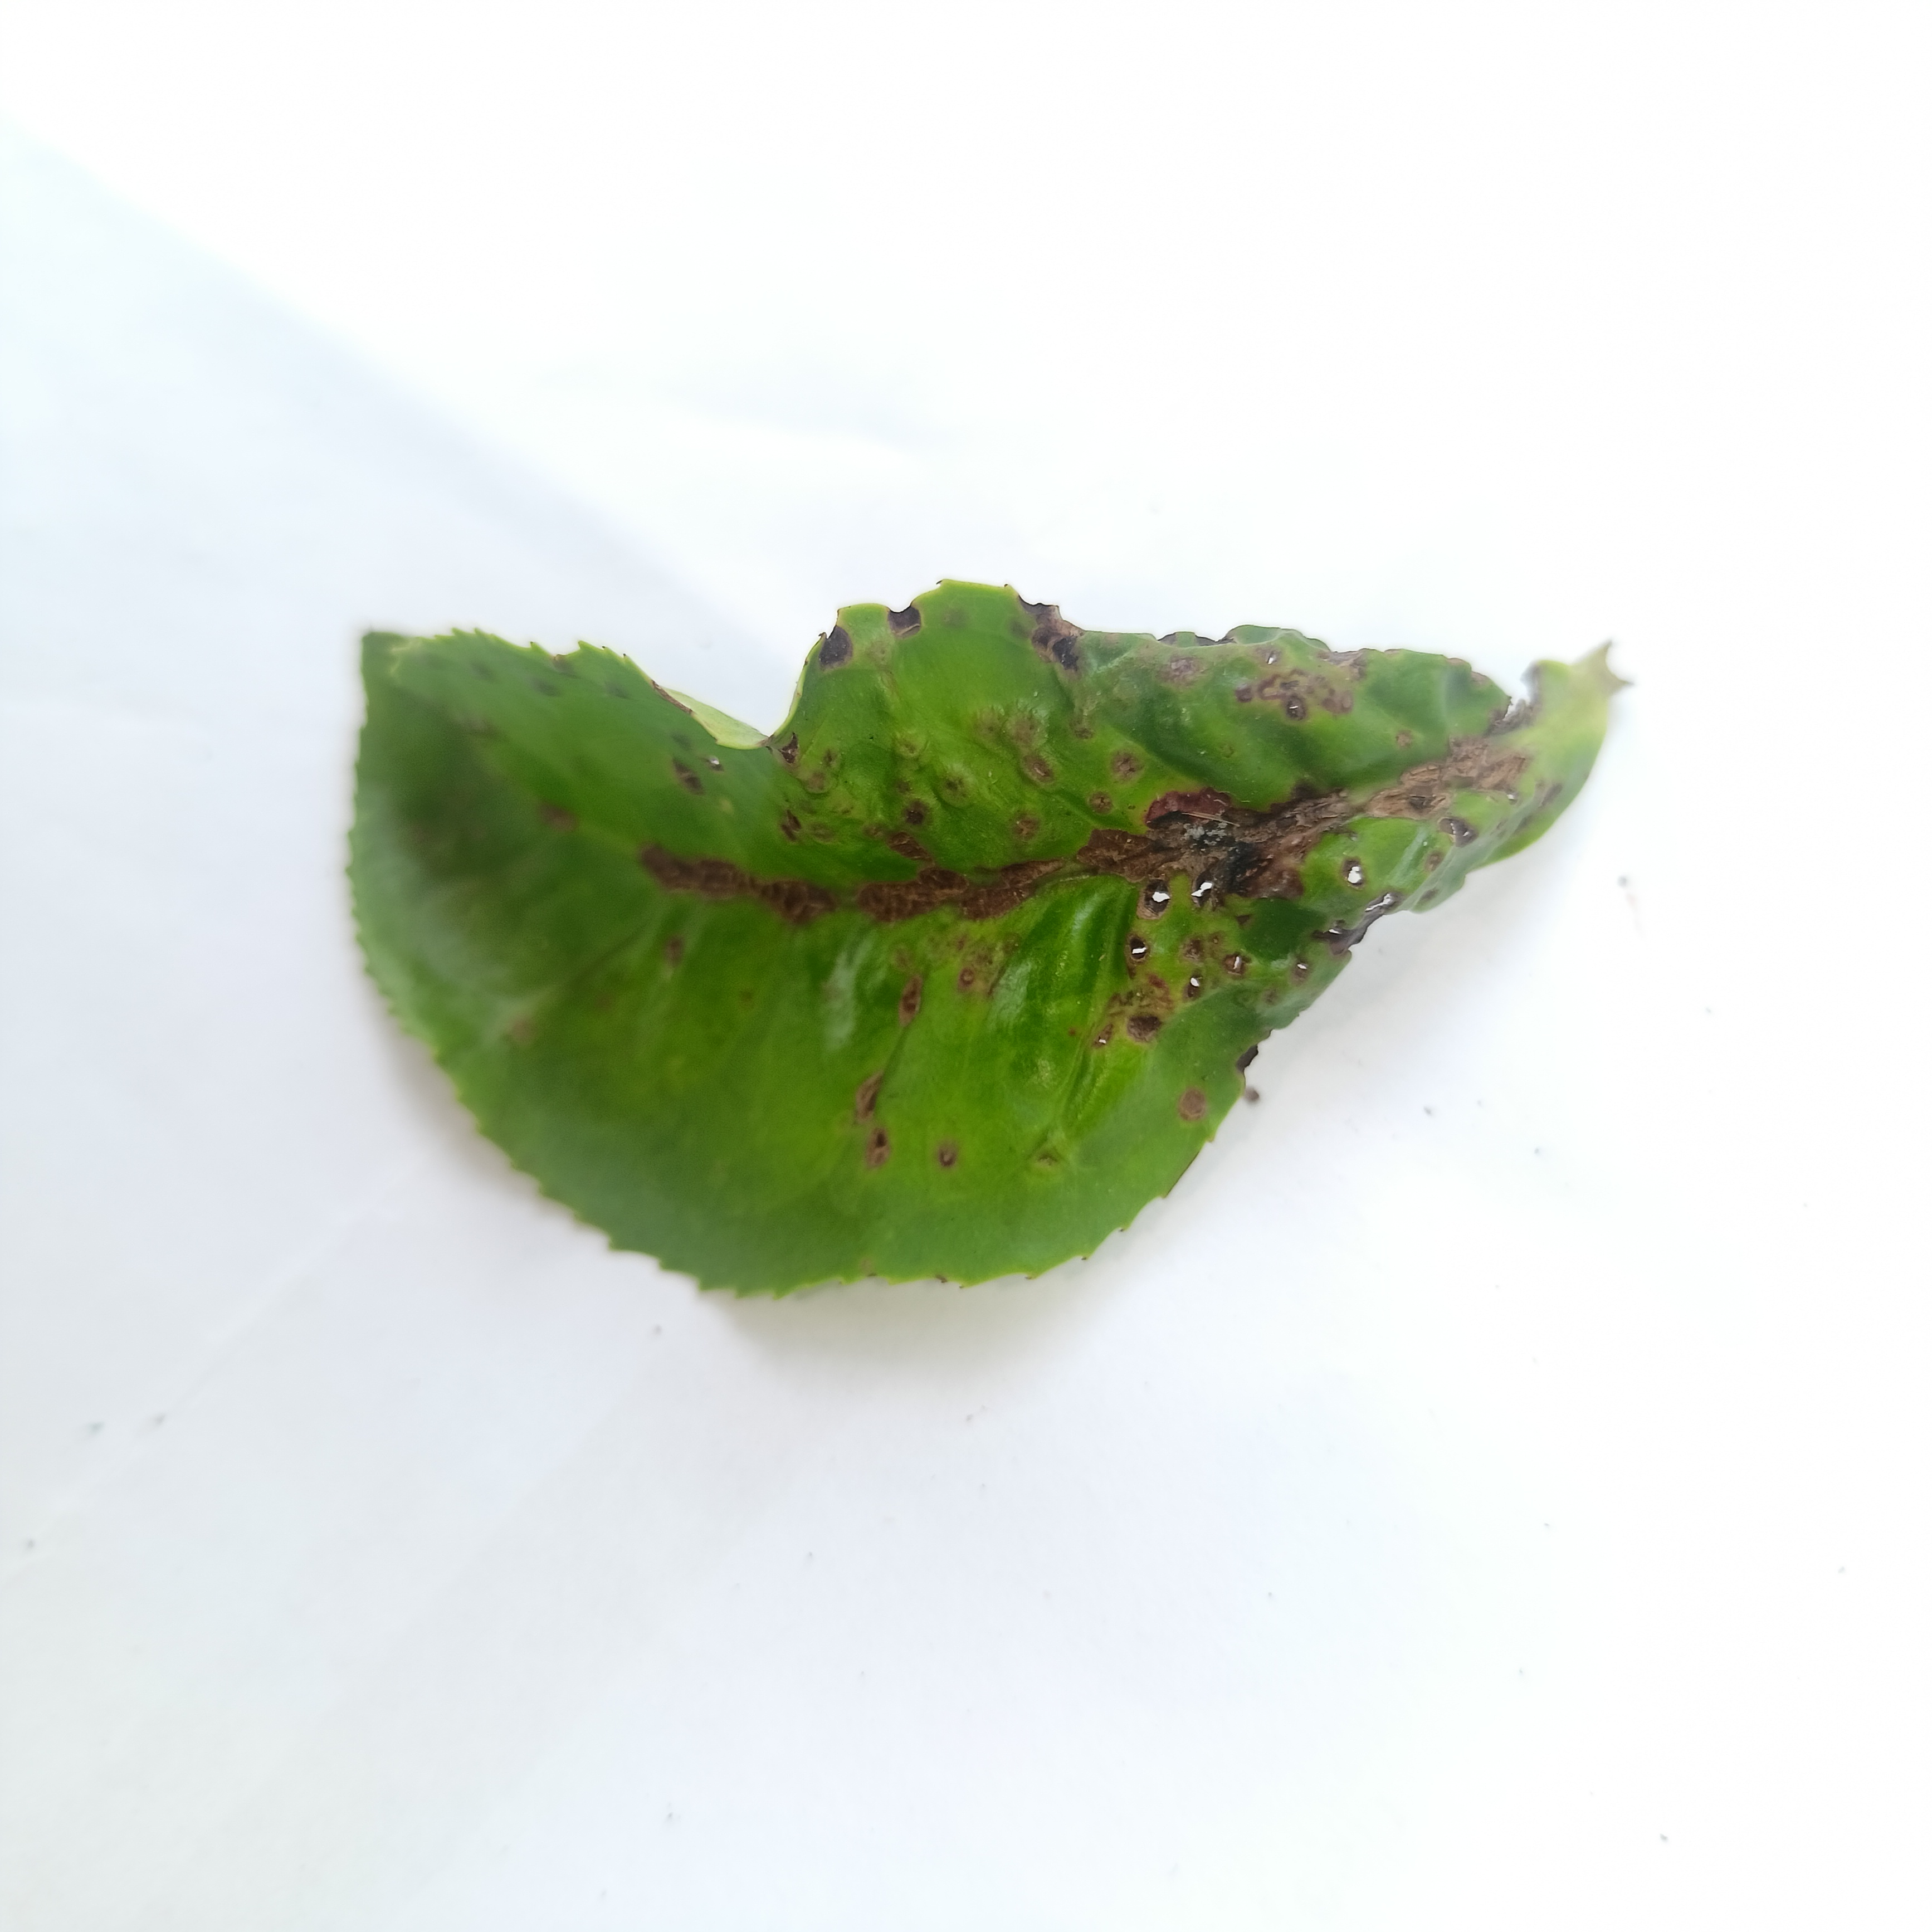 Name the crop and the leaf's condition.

tea, helopeltis
